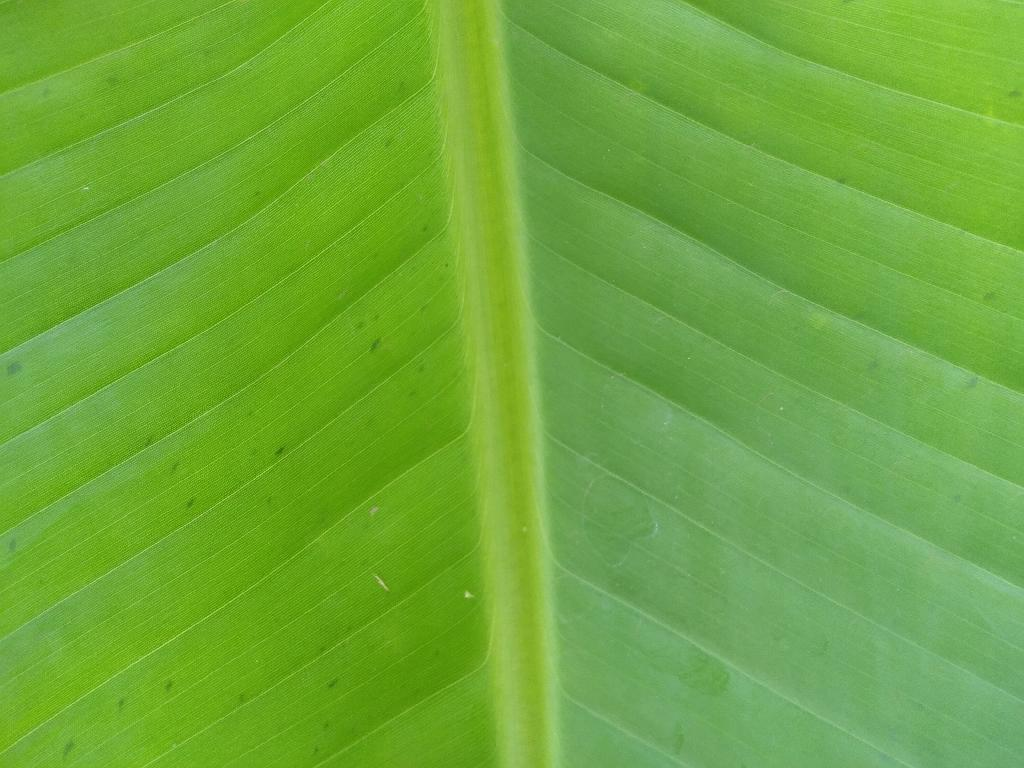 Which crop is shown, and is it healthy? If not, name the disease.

banana, healthy
